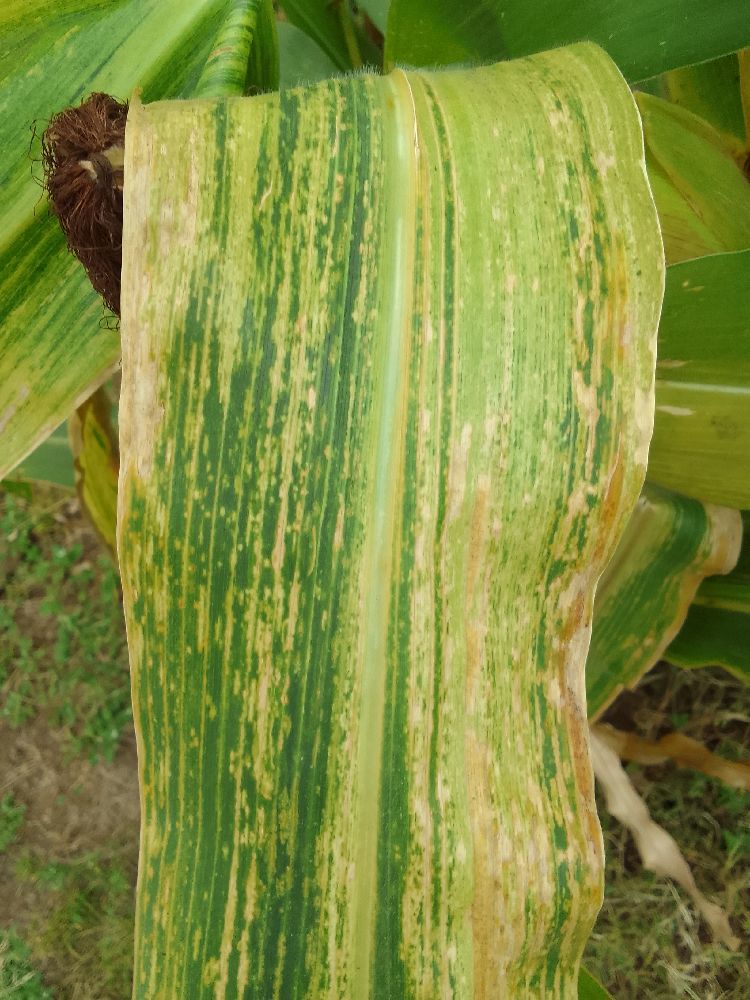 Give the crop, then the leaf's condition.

maize, maize lethal necrosis
